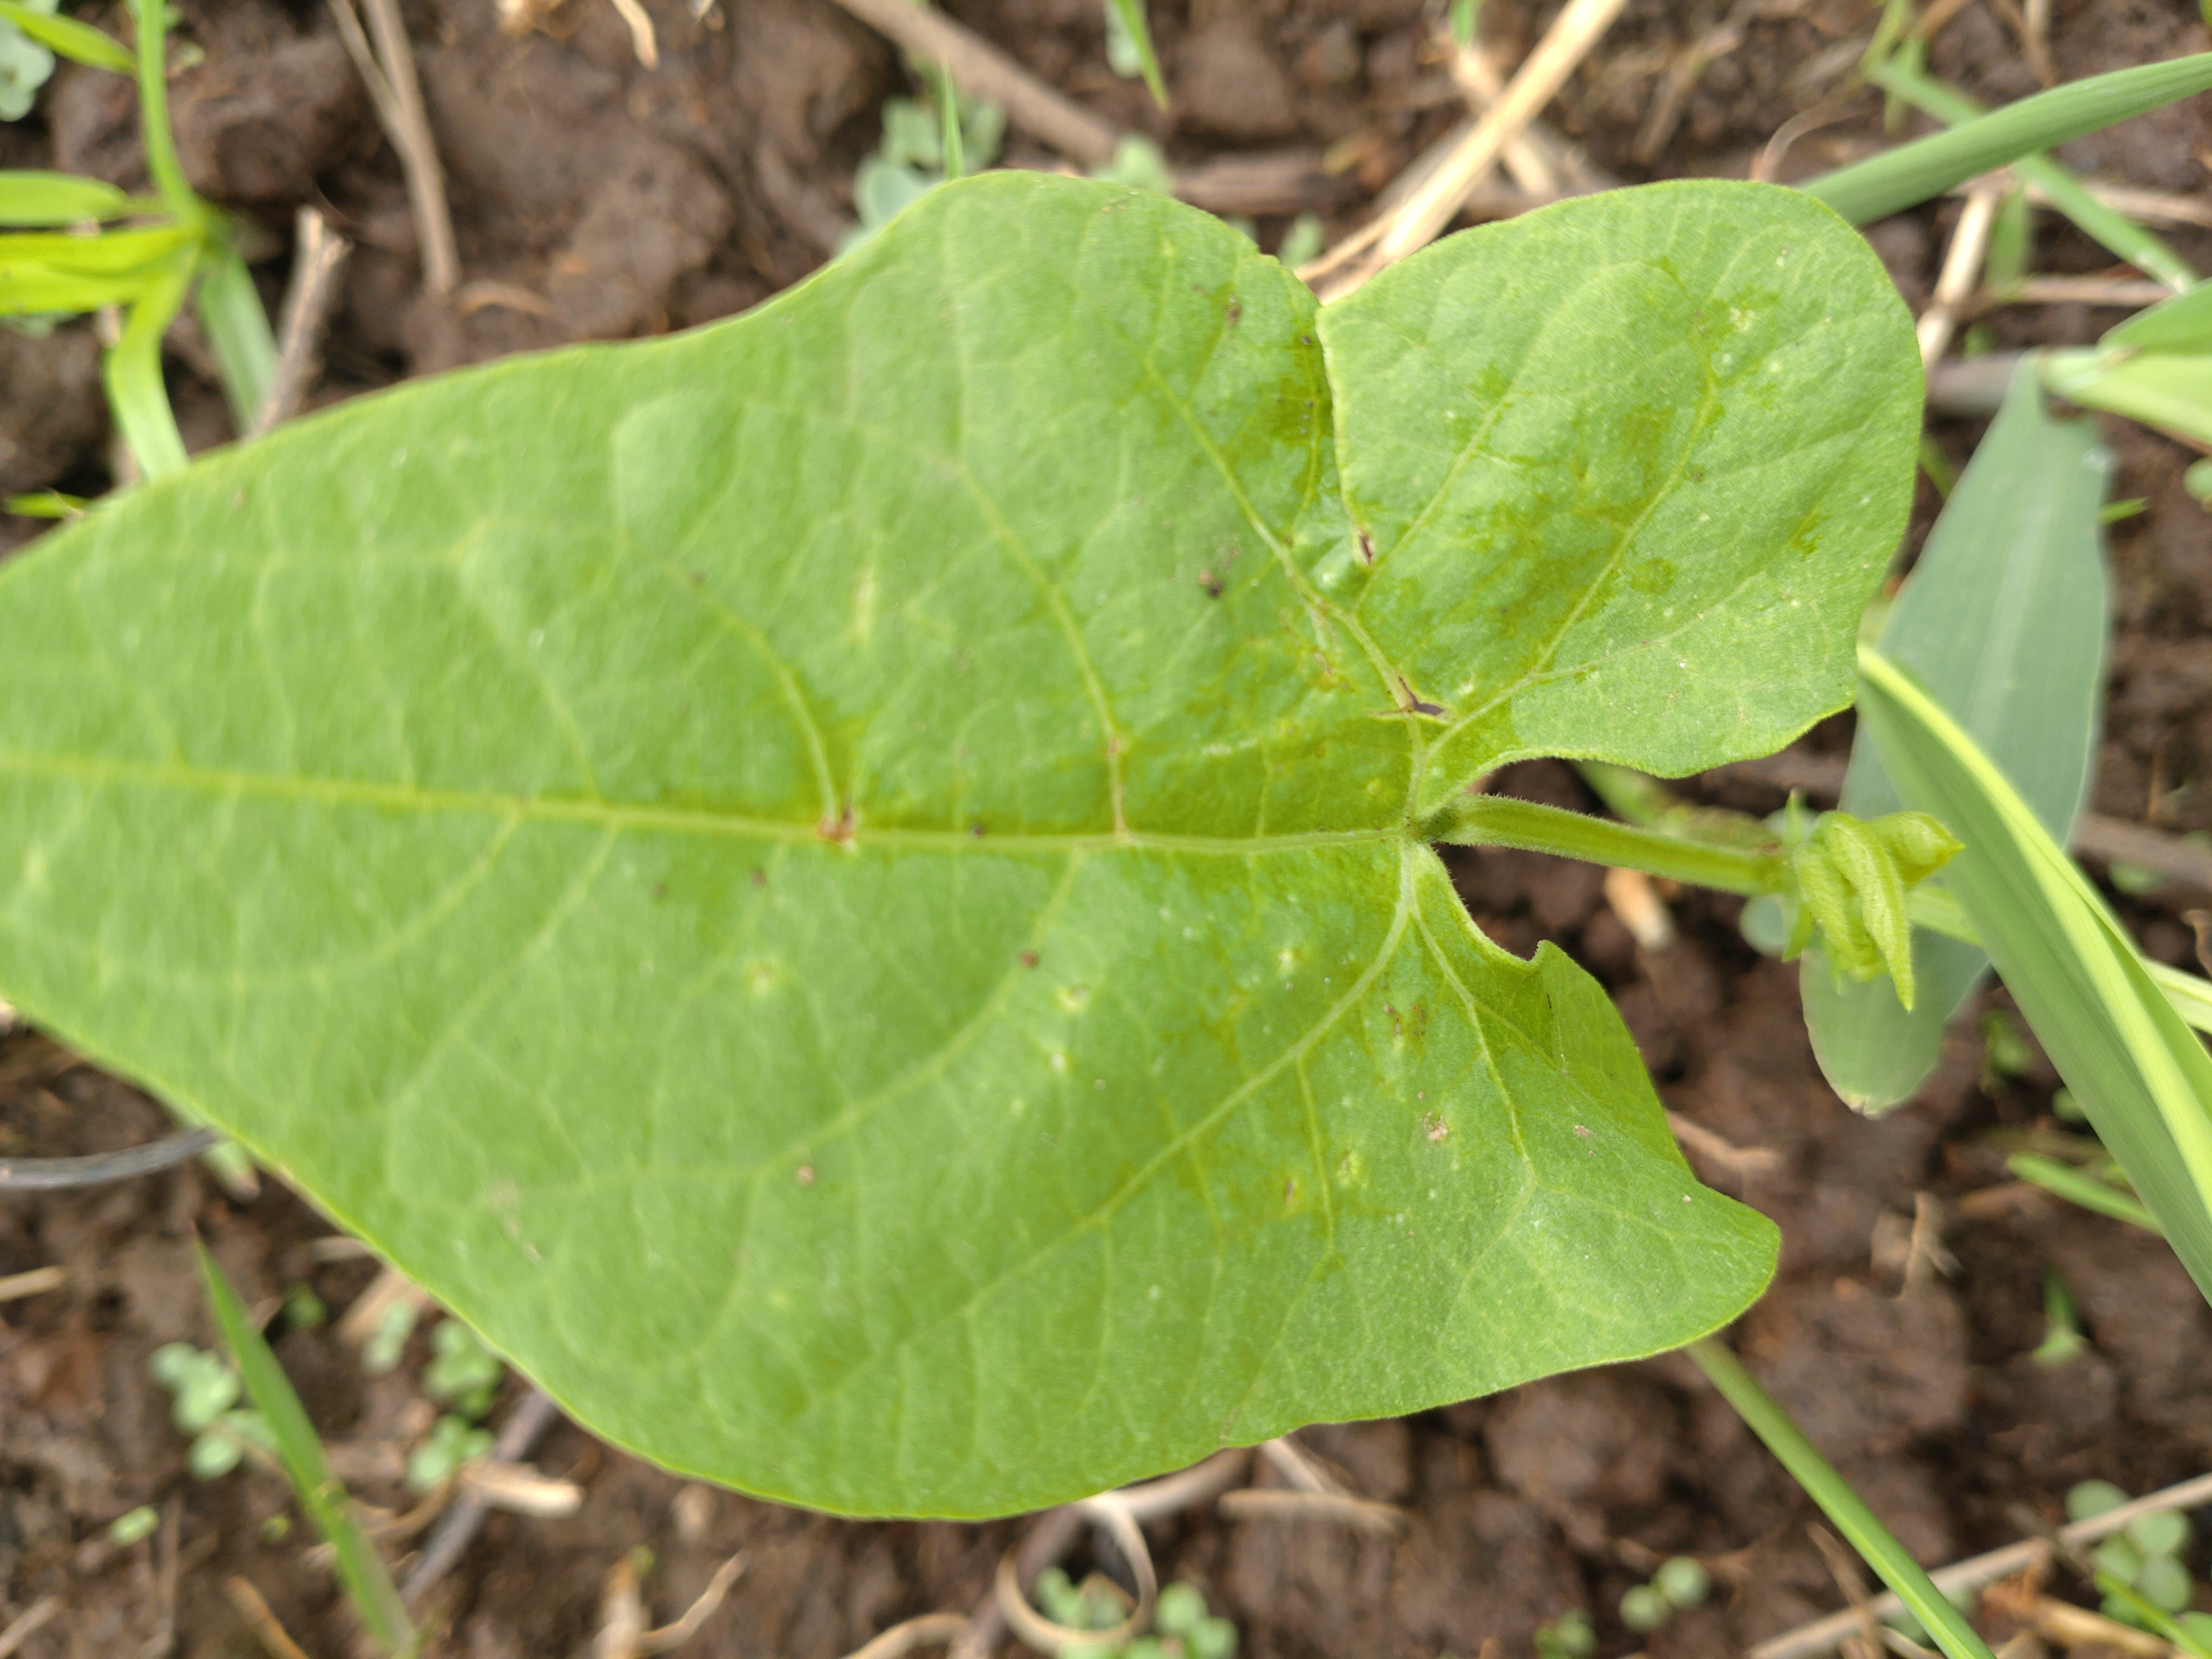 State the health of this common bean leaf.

healthy
